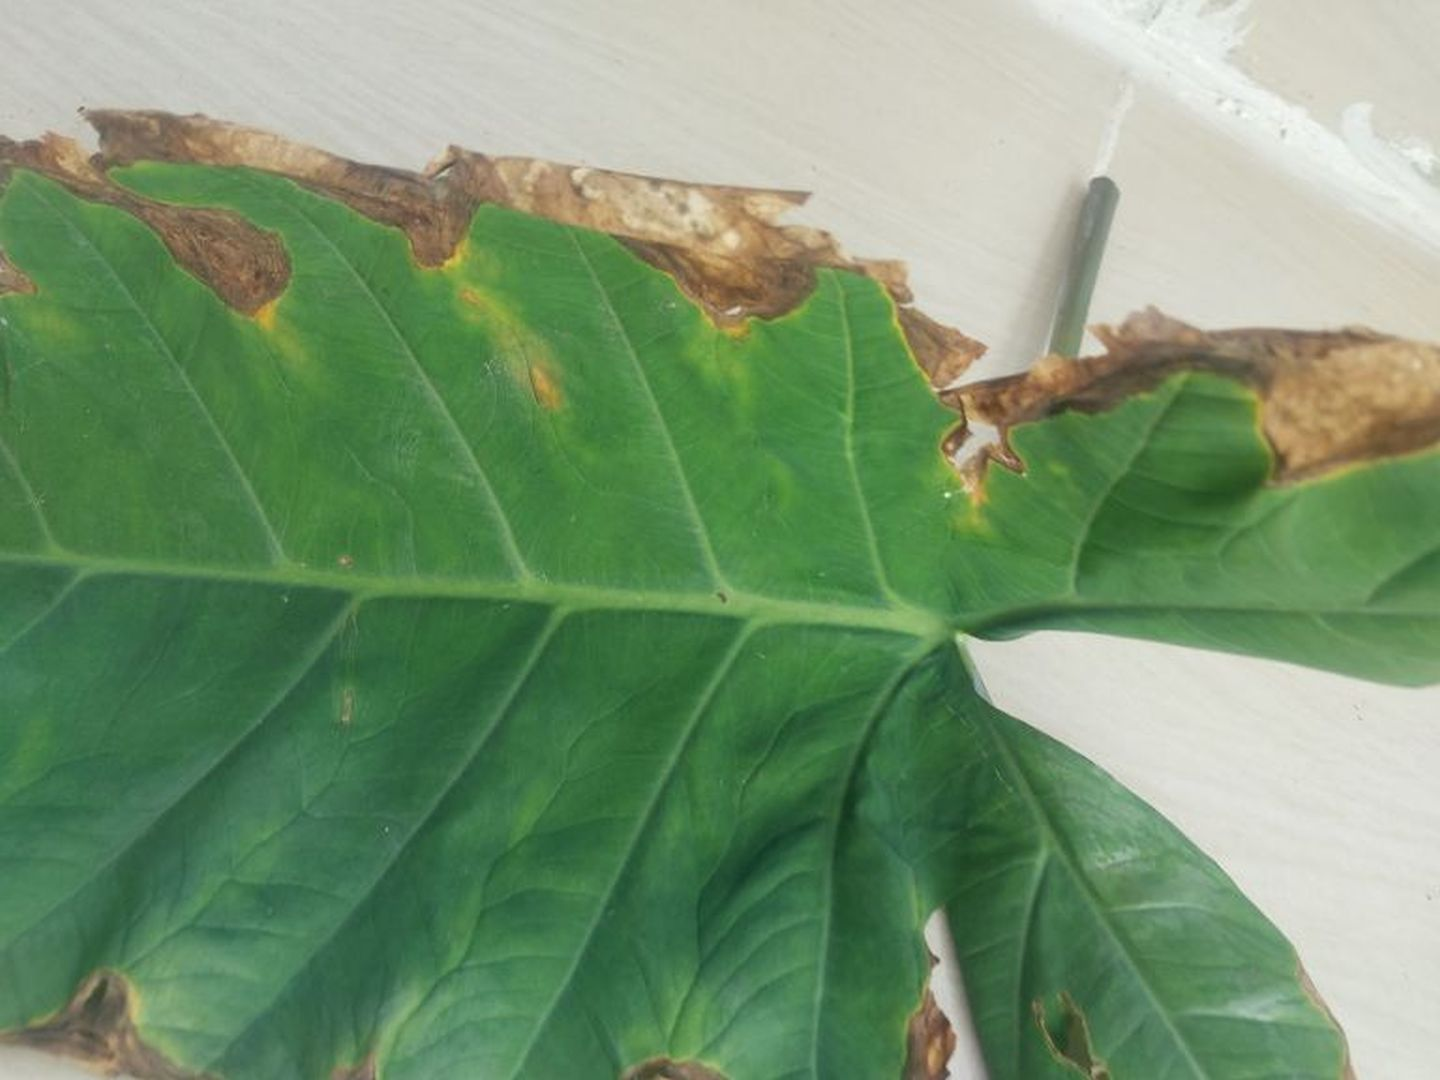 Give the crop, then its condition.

taro, leaf blight
